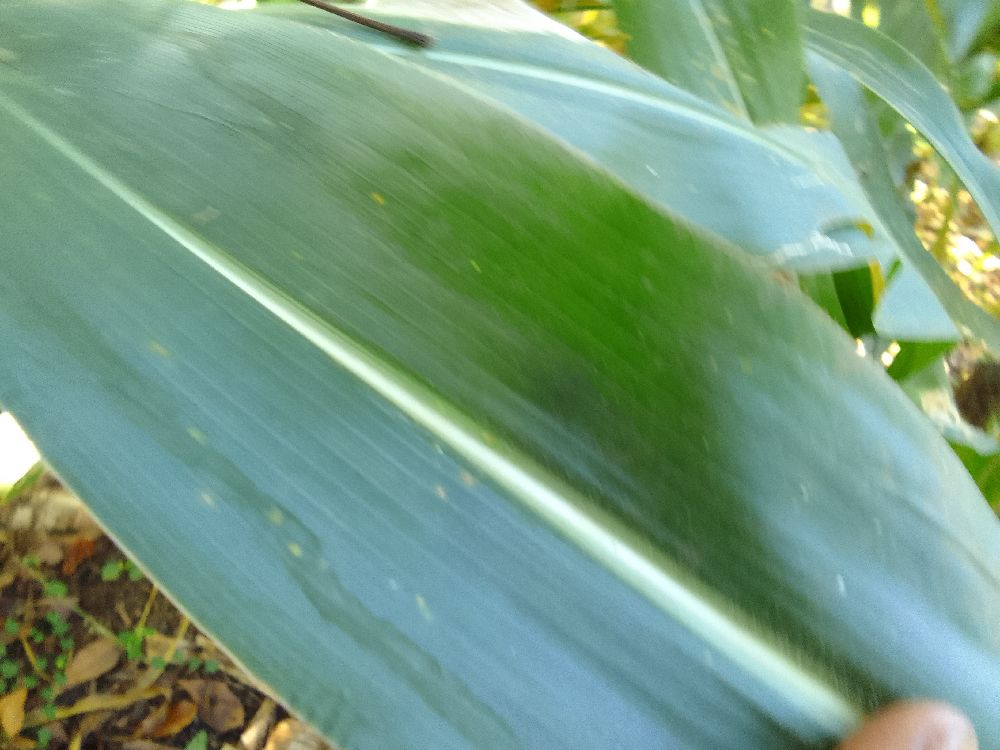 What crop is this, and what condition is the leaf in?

maize, healthy
